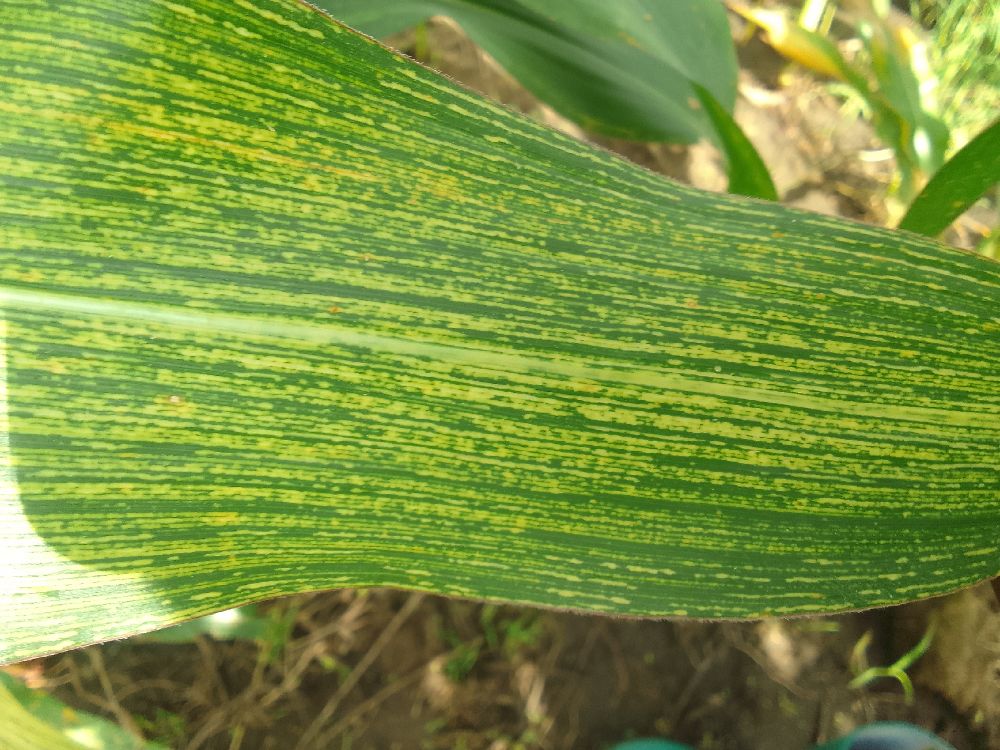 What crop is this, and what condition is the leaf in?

maize, maize streak virus
